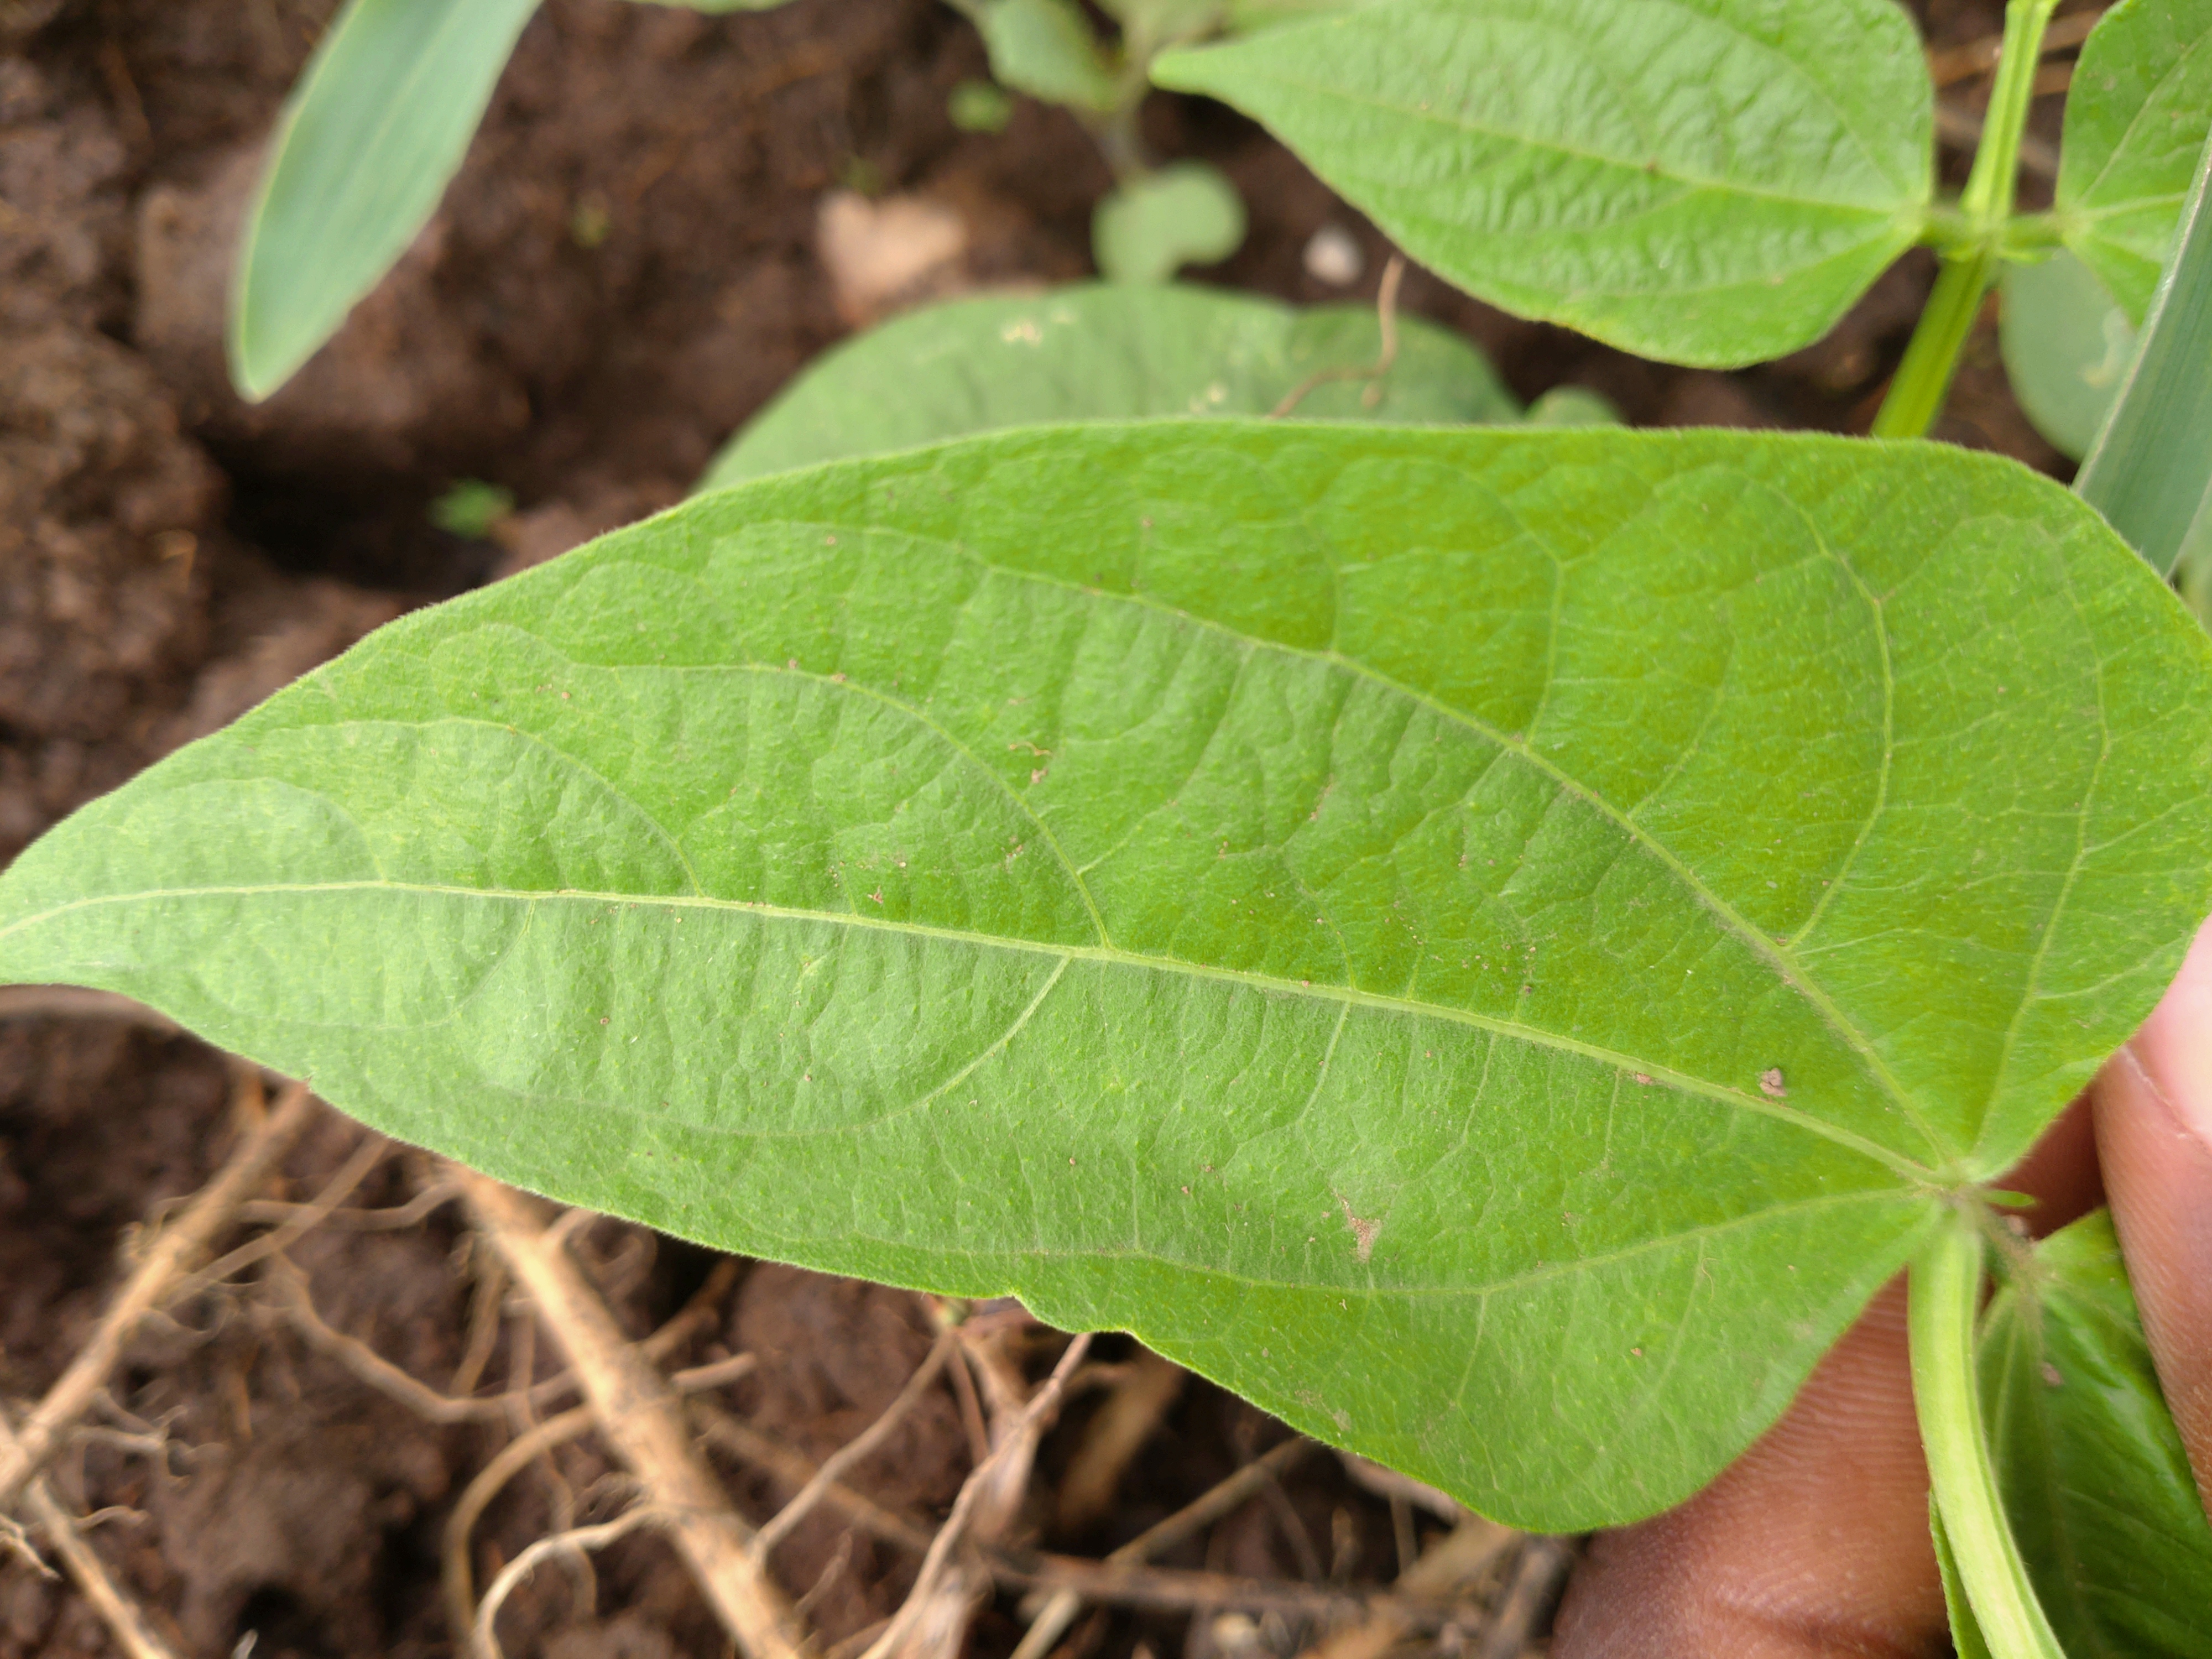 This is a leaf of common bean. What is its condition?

healthy
